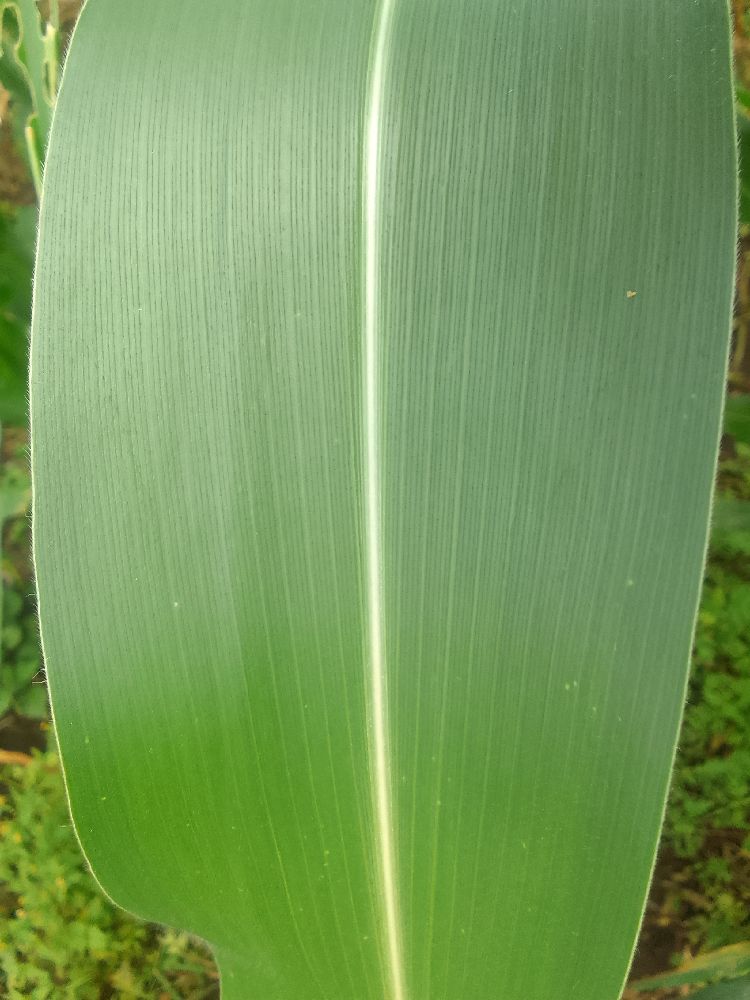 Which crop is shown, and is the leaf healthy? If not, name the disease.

maize, healthy
